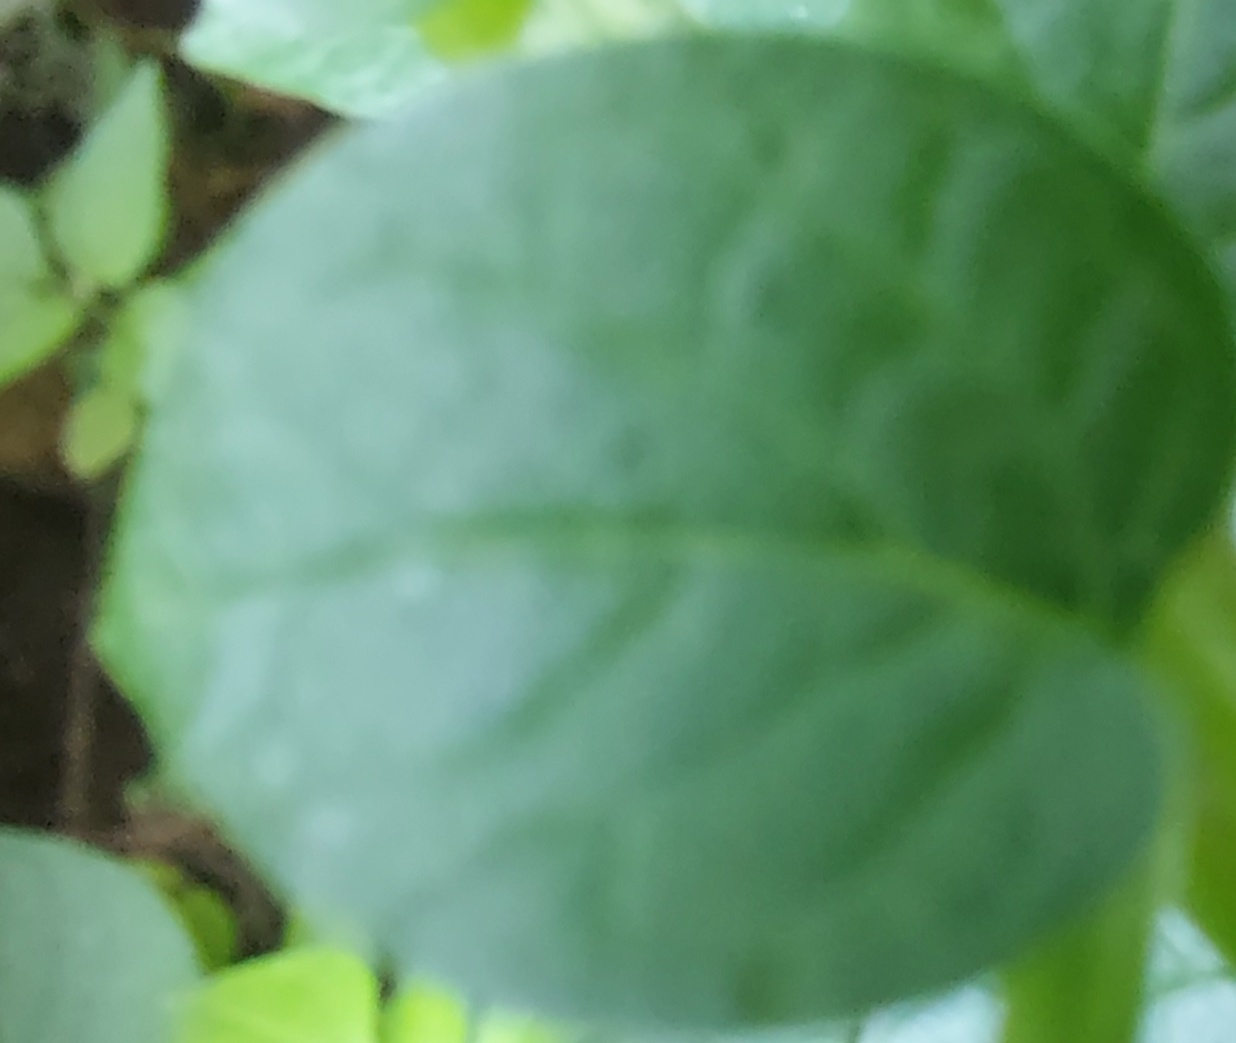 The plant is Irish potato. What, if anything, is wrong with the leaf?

healthy
